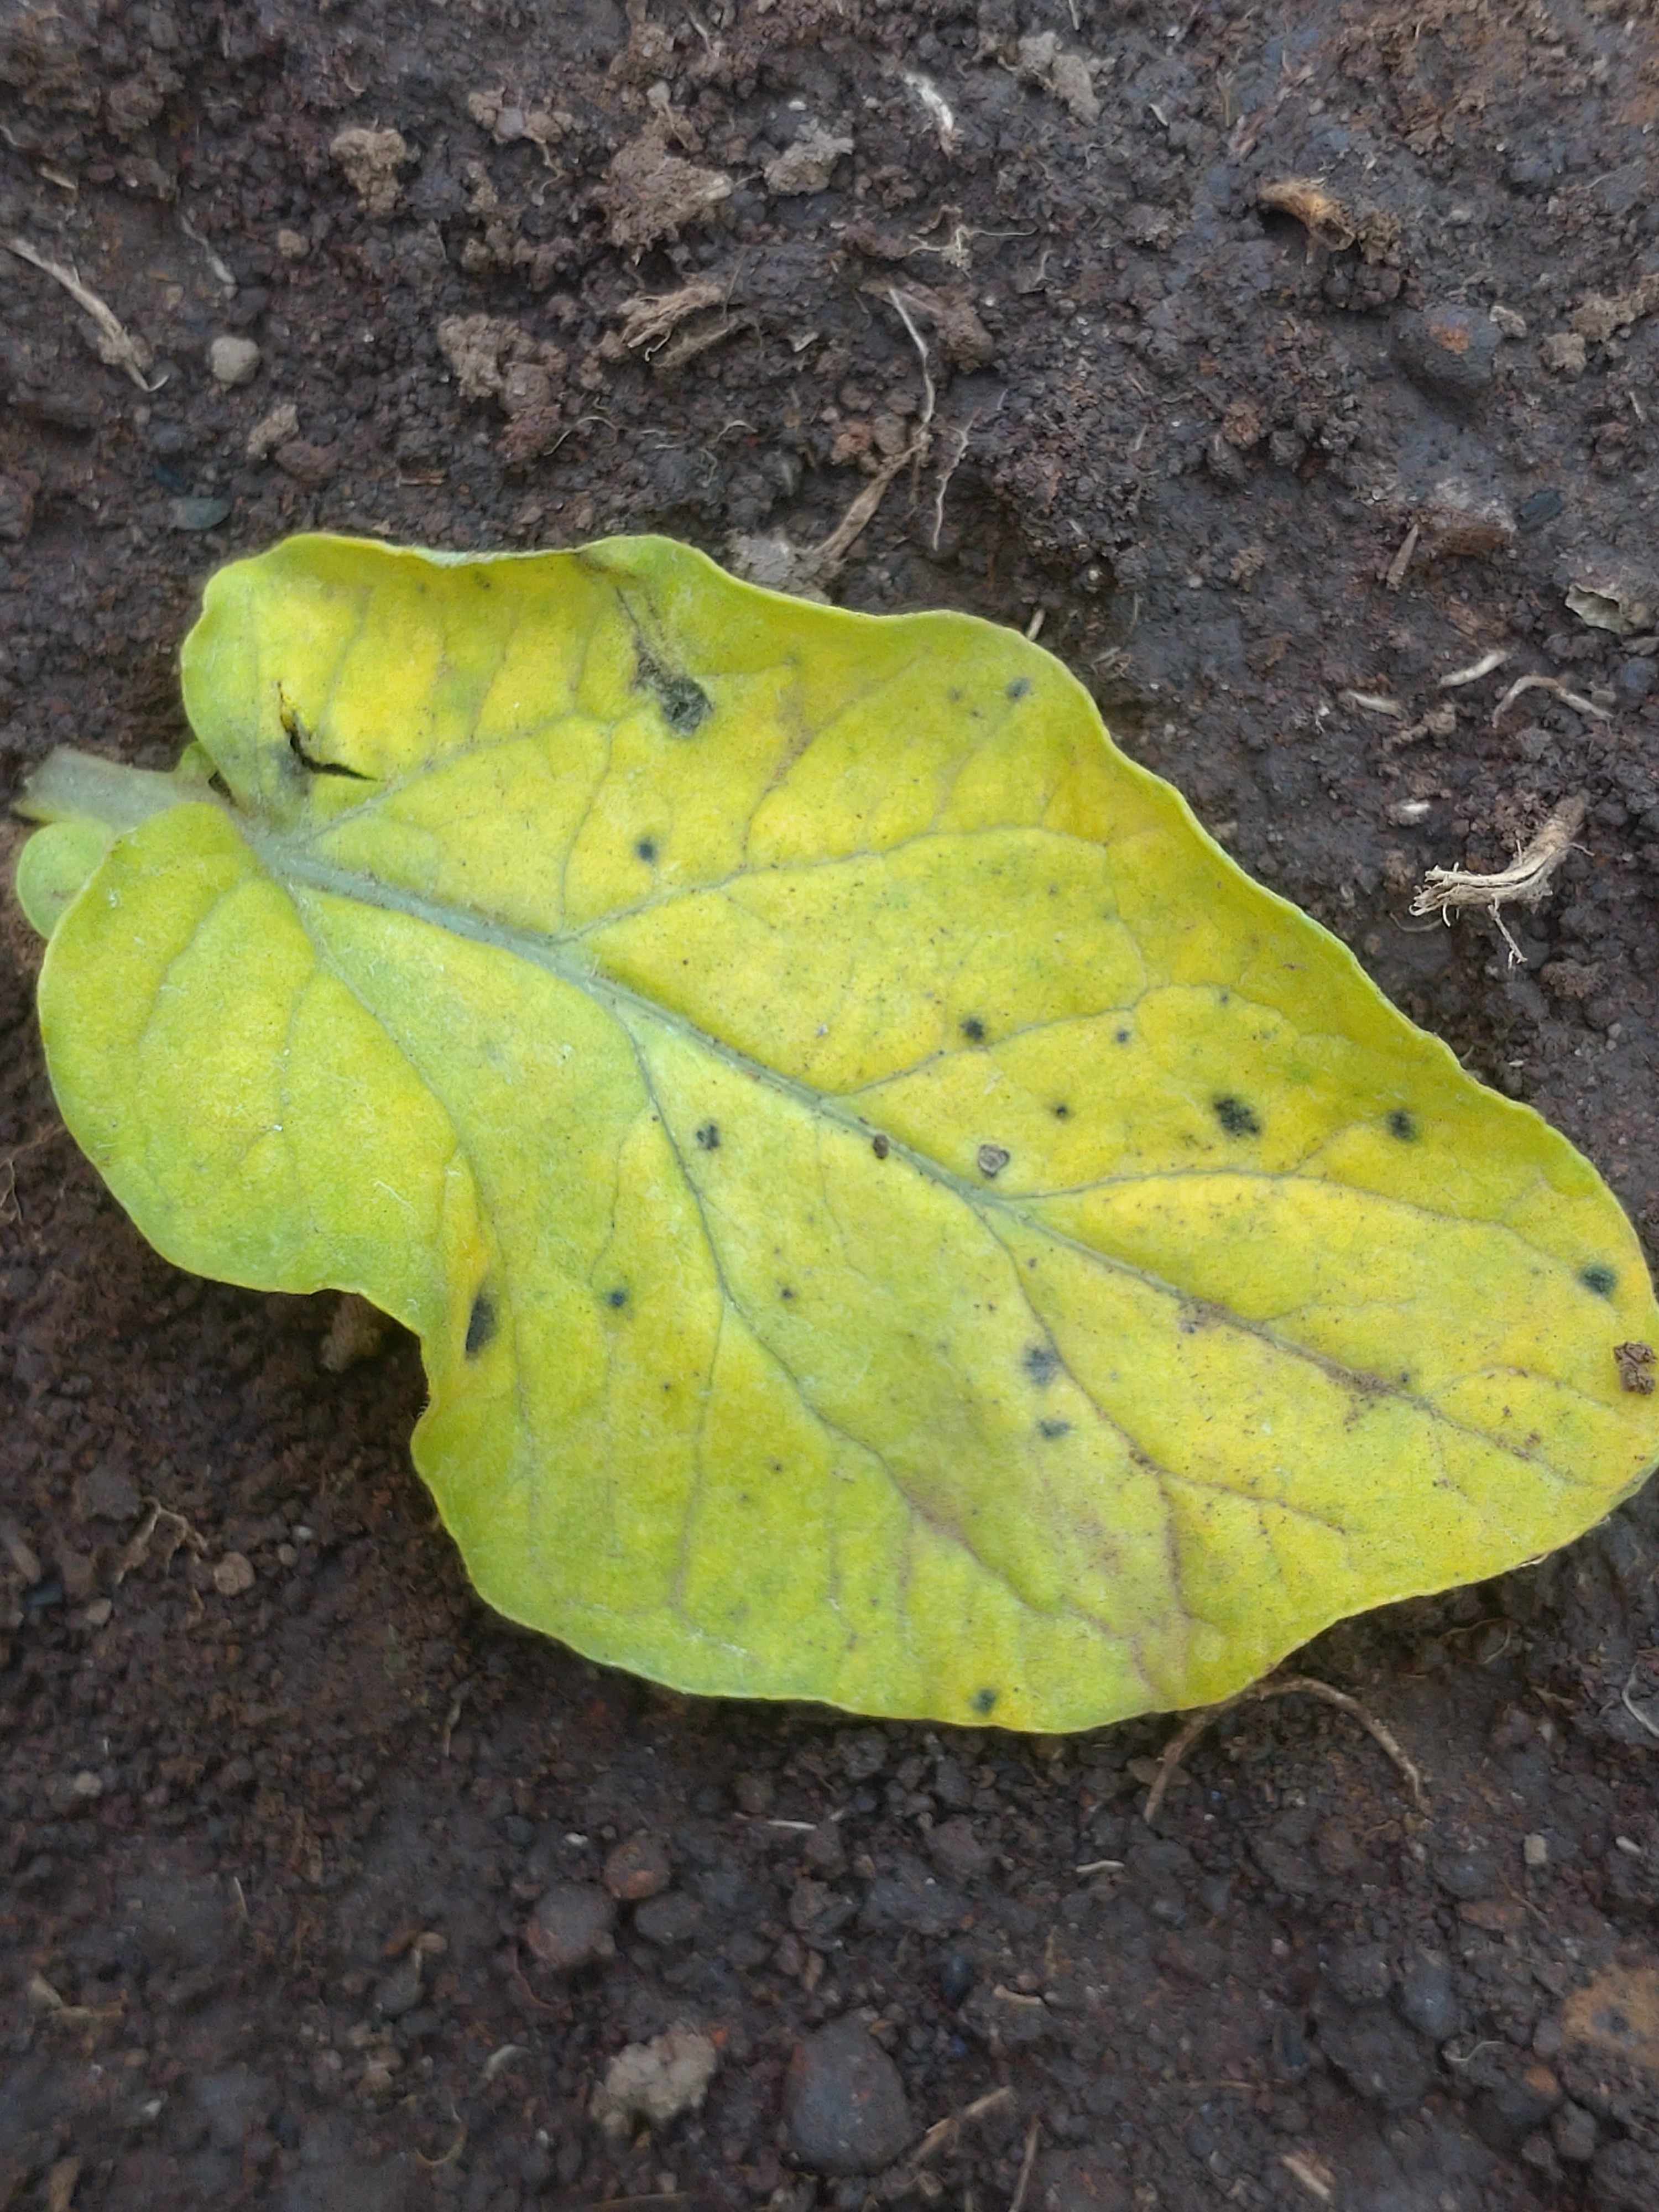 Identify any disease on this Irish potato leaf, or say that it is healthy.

late blight
